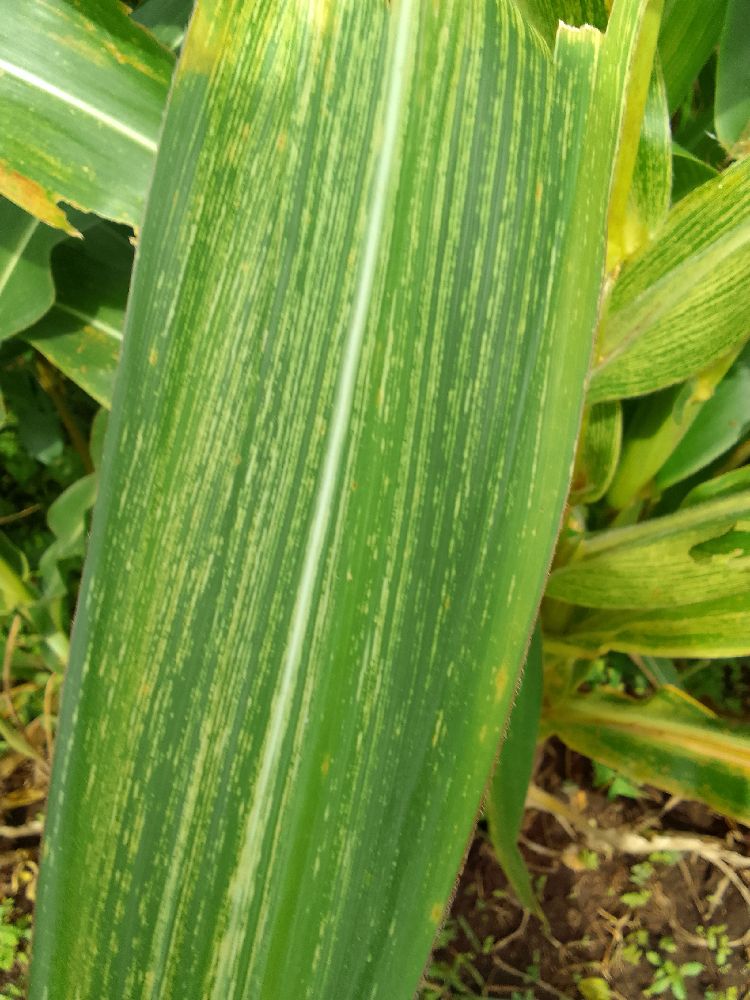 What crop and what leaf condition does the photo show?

maize, maize streak virus
